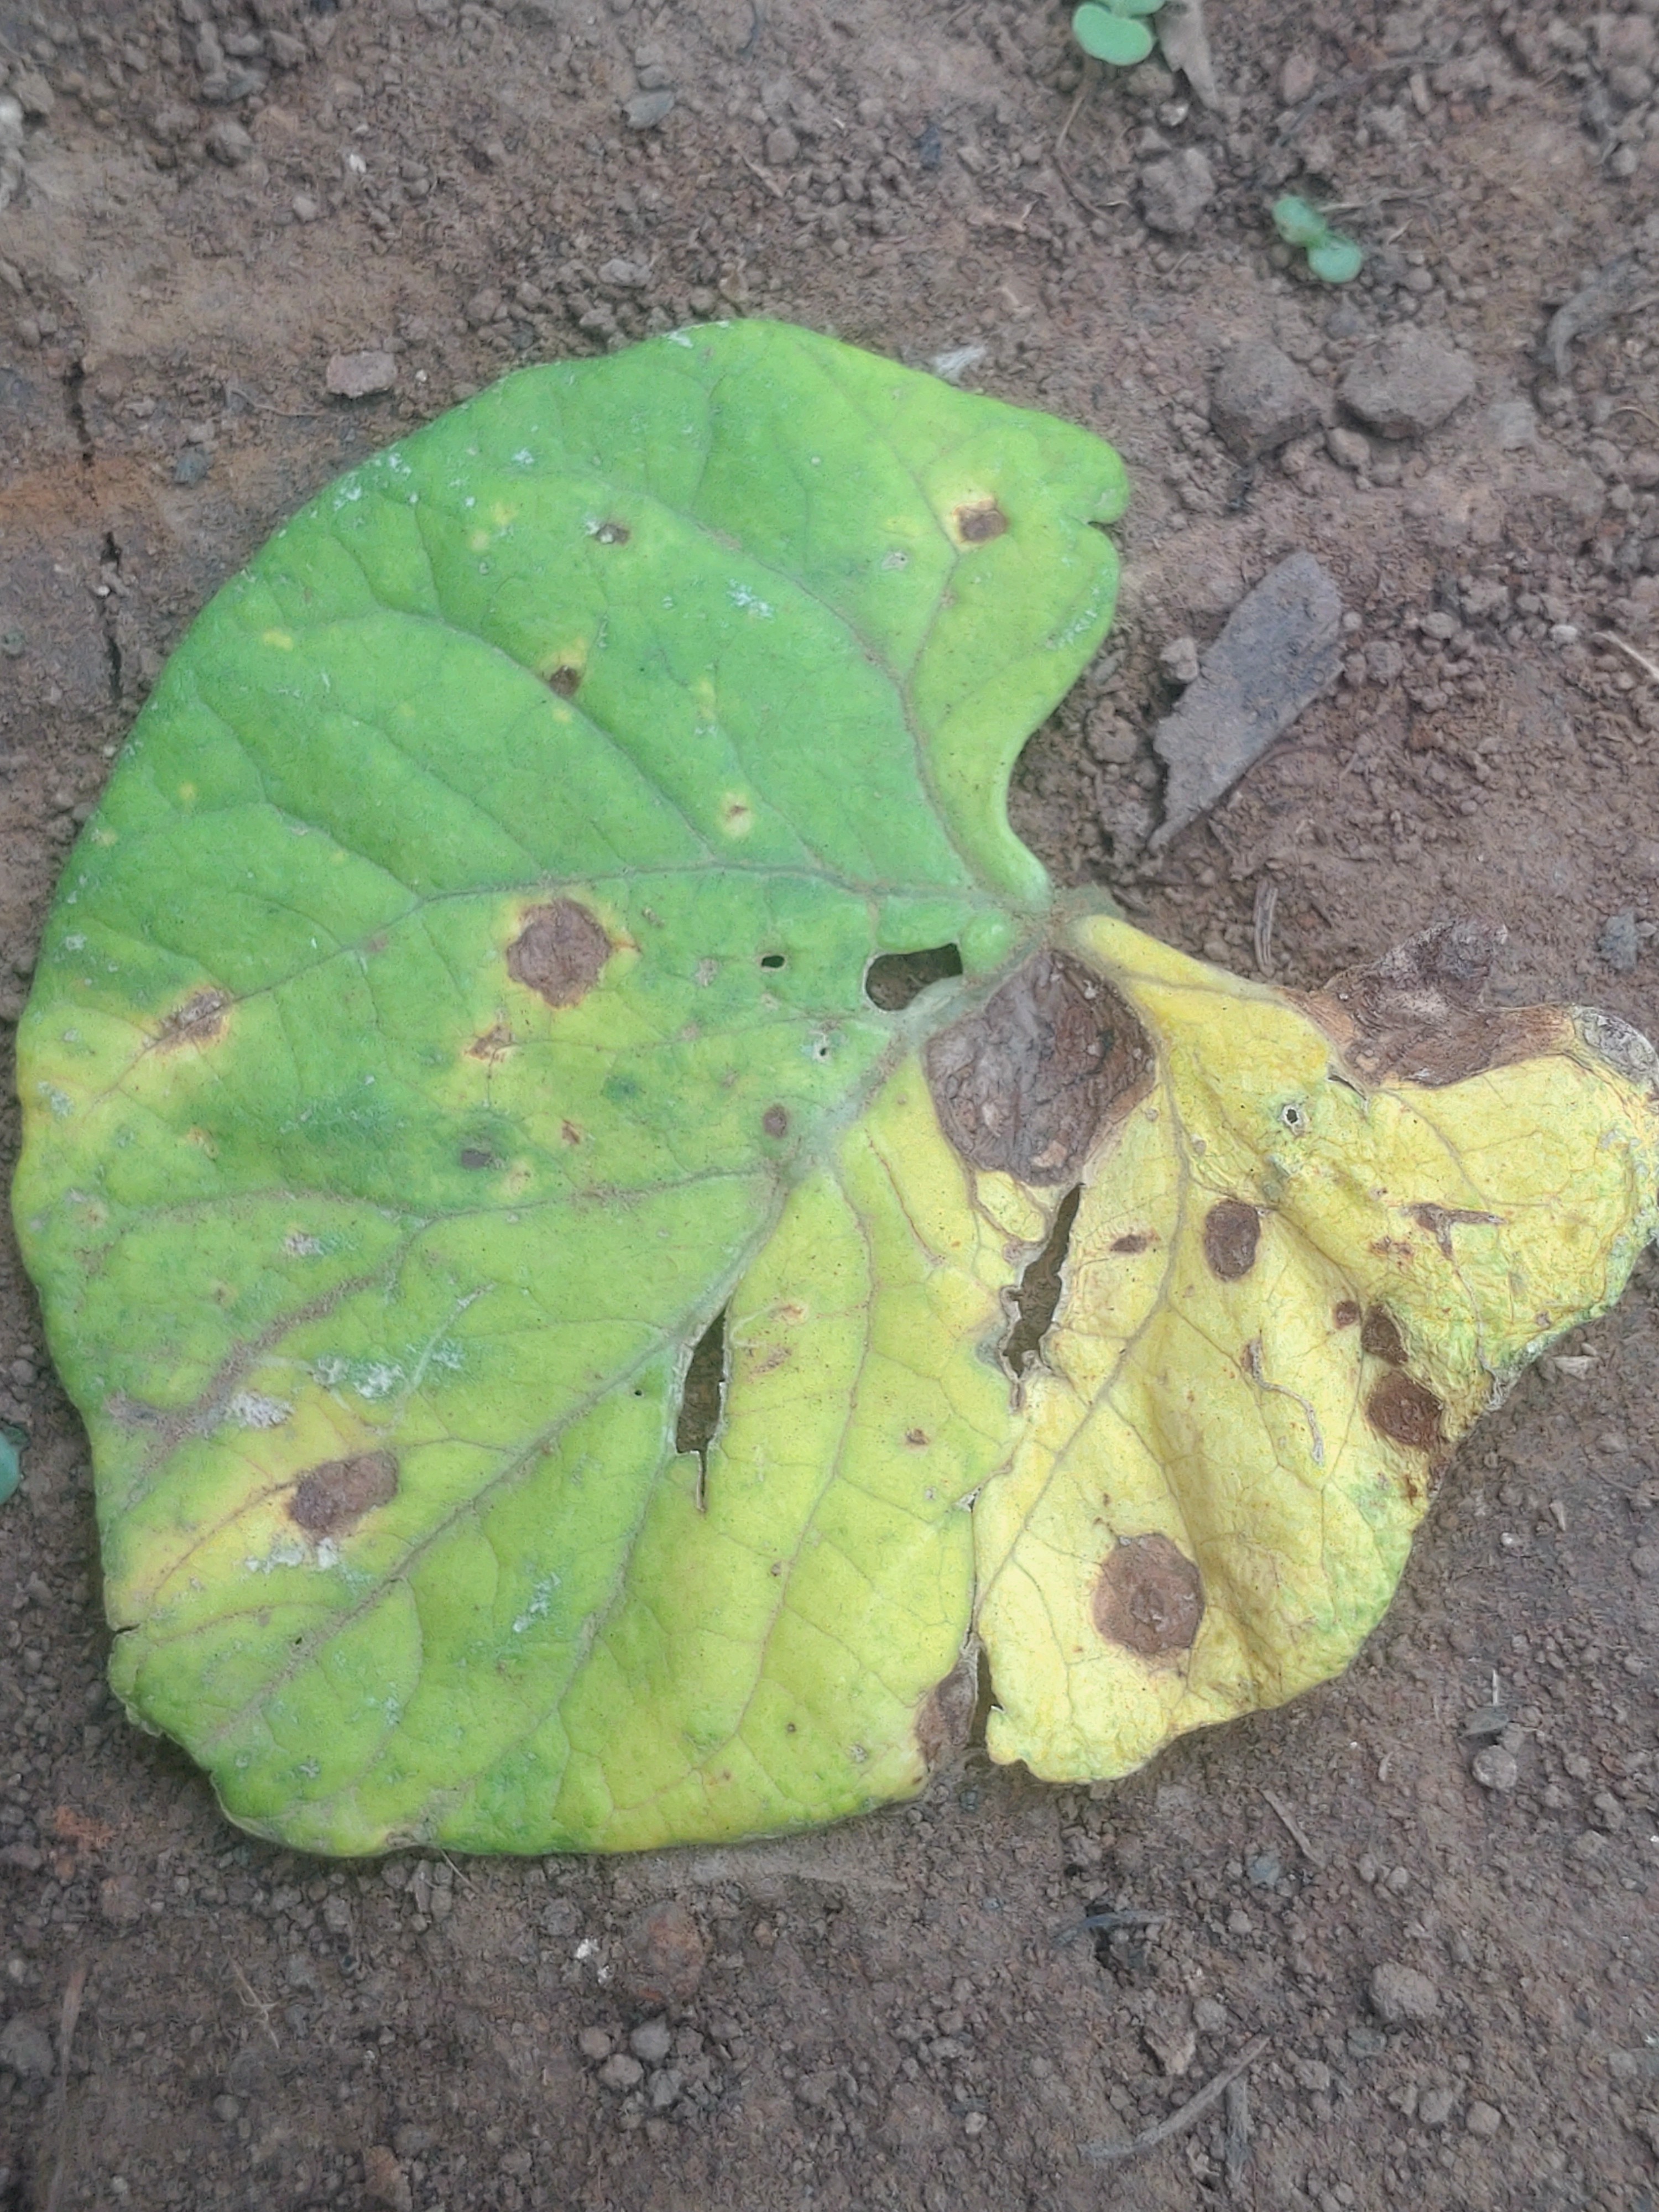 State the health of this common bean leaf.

anthracnose
